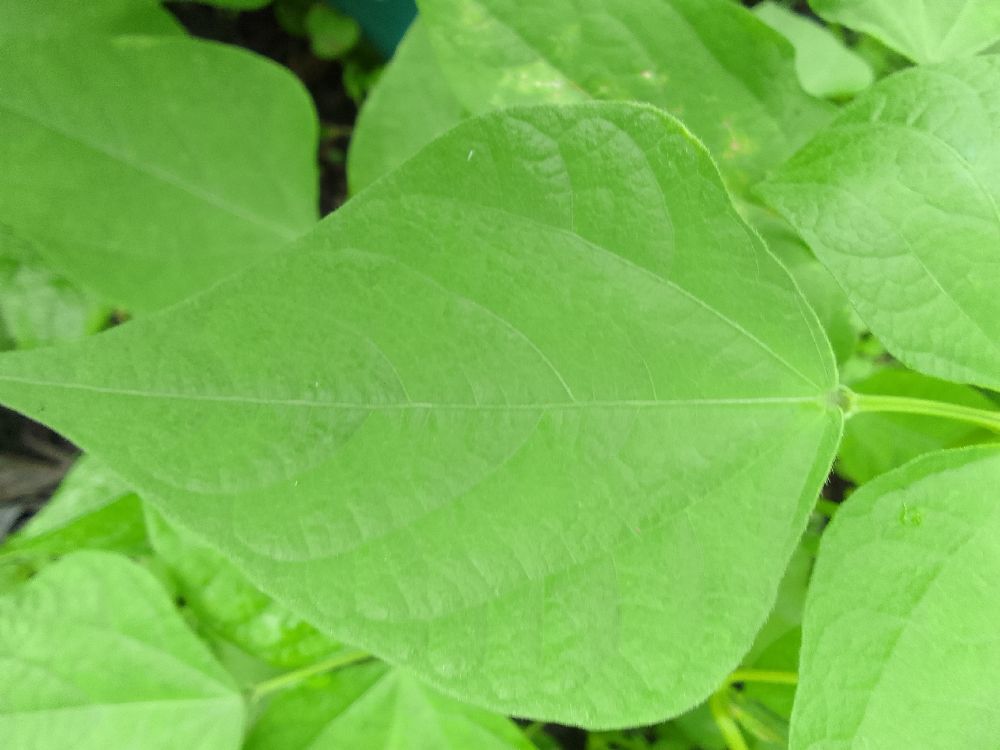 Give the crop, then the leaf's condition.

common bean, healthy
